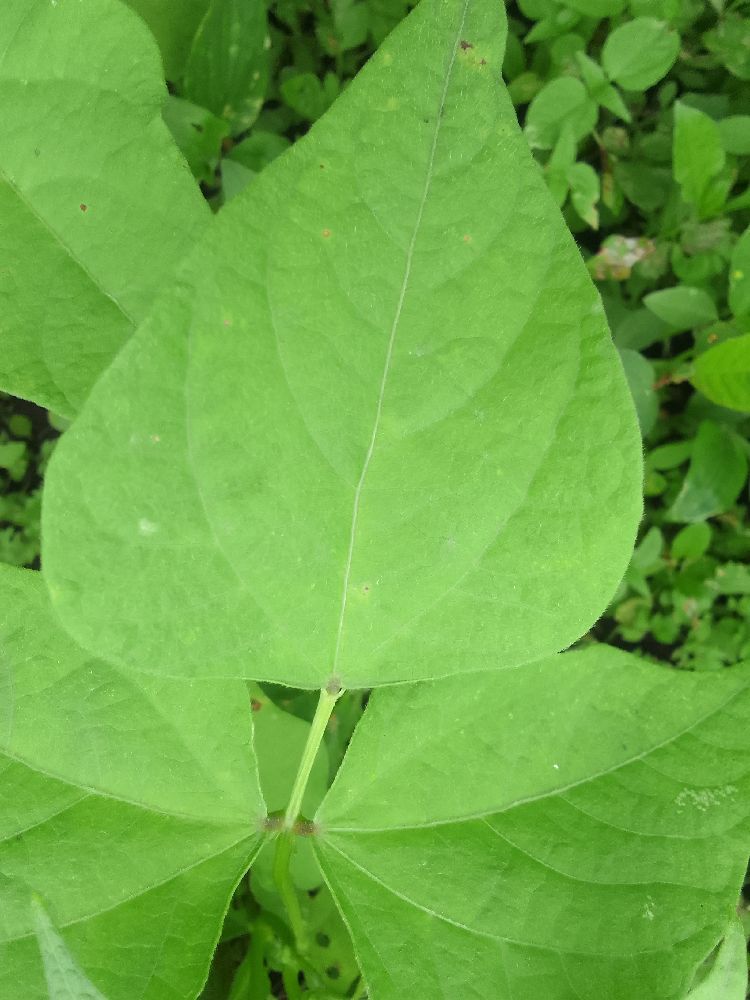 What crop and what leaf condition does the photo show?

common bean, healthy
